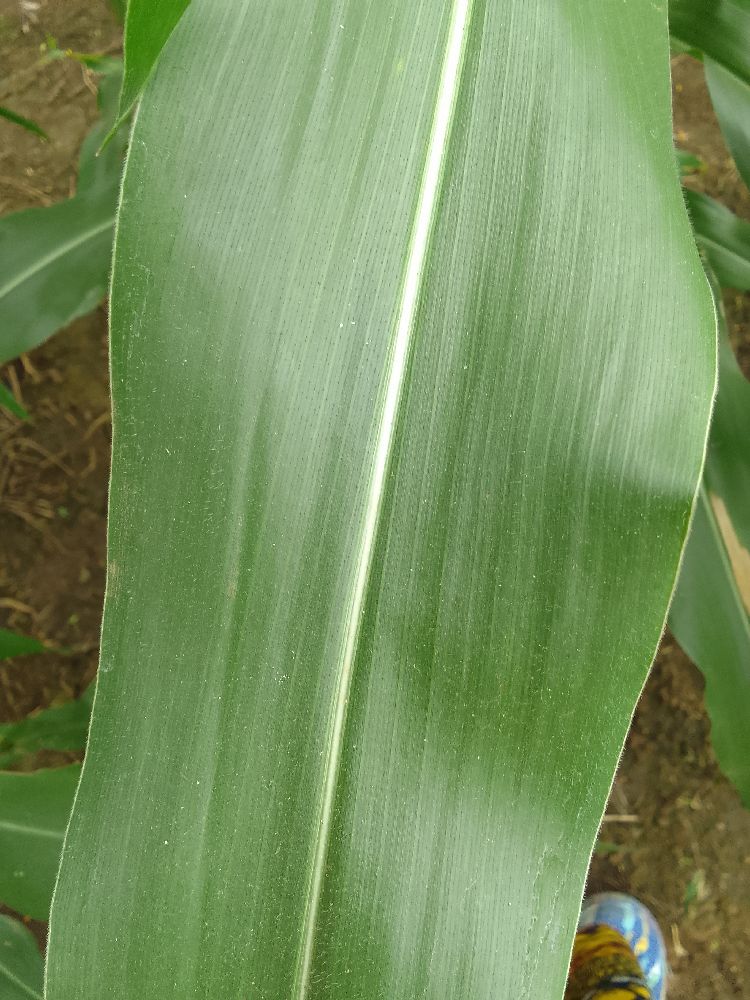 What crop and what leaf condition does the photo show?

maize, healthy
